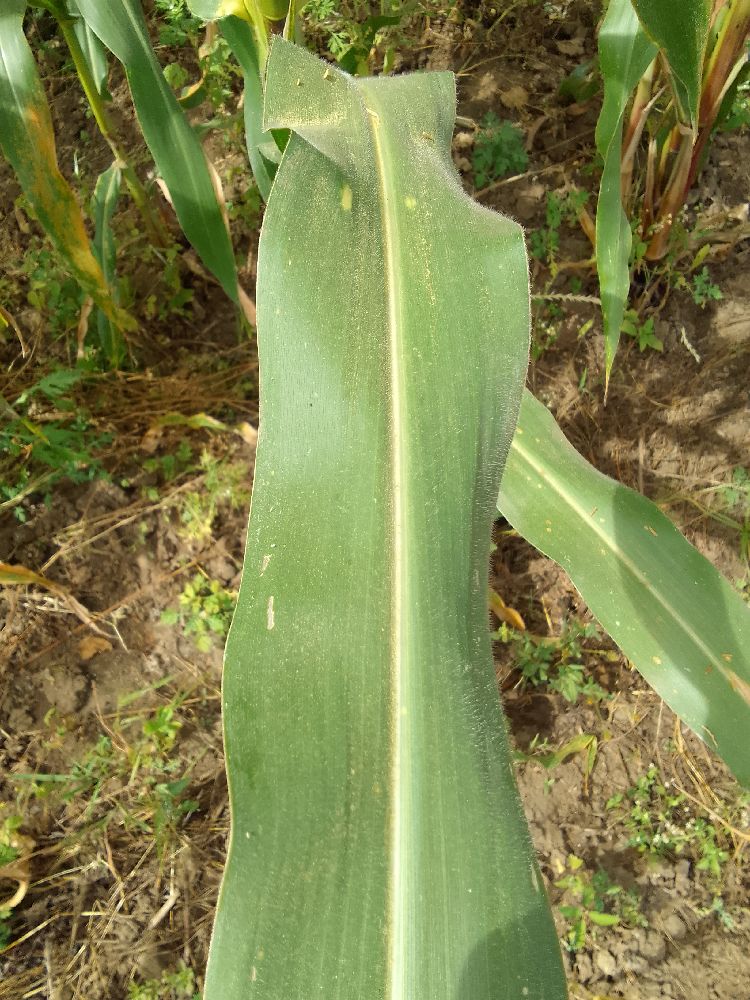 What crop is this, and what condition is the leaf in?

maize, healthy
